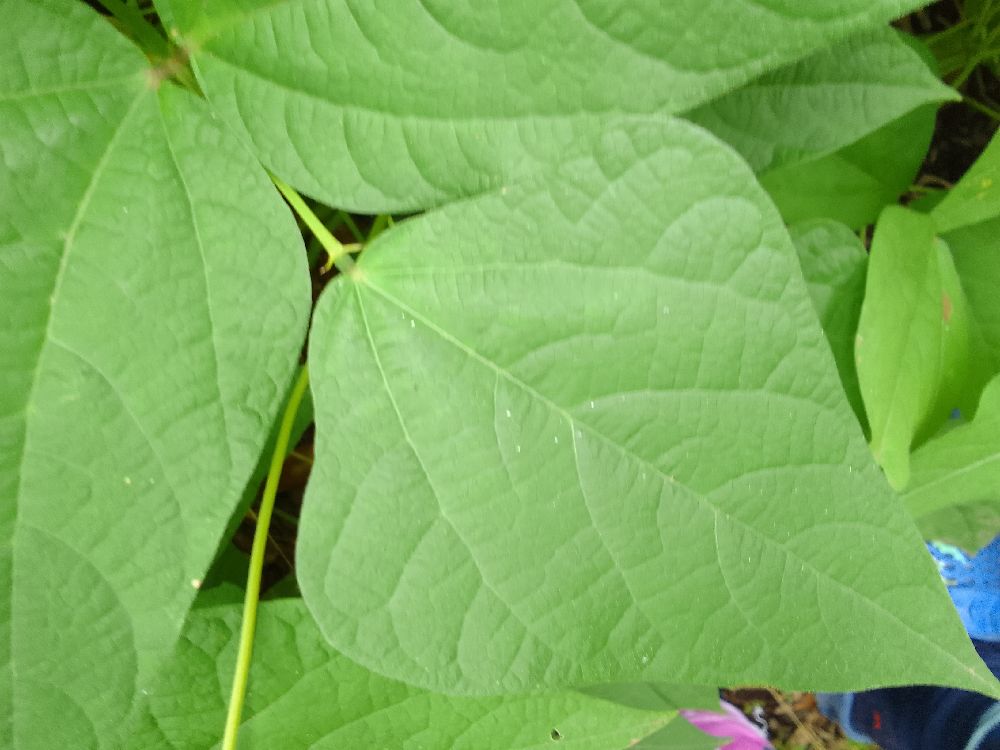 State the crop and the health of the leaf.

common bean, healthy
